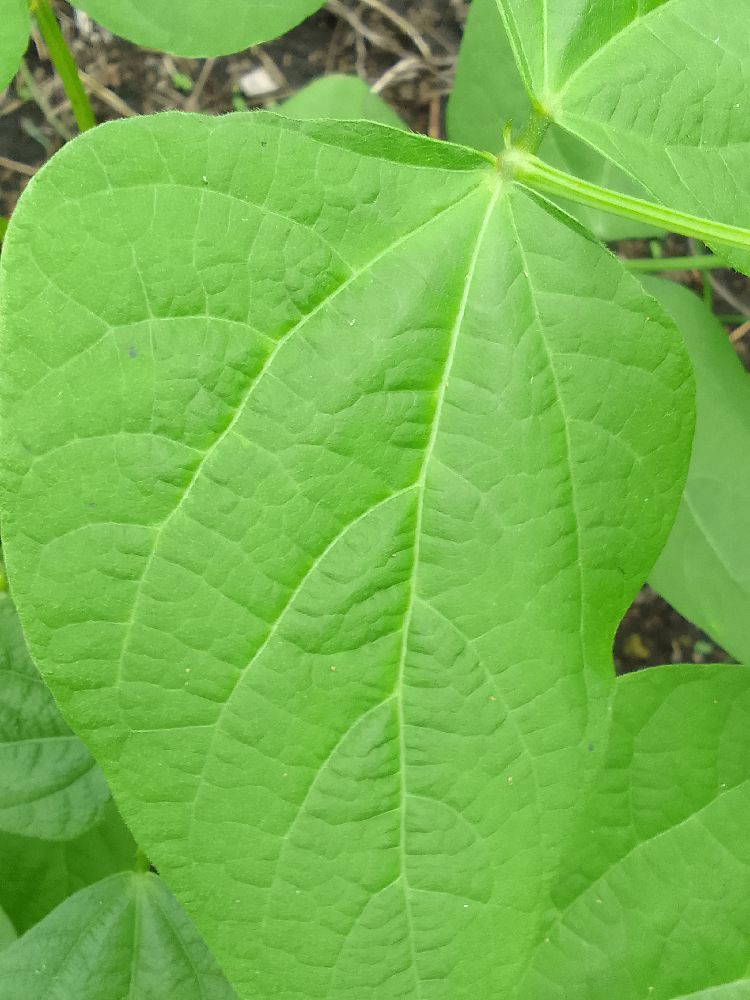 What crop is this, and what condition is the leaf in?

common bean, healthy
